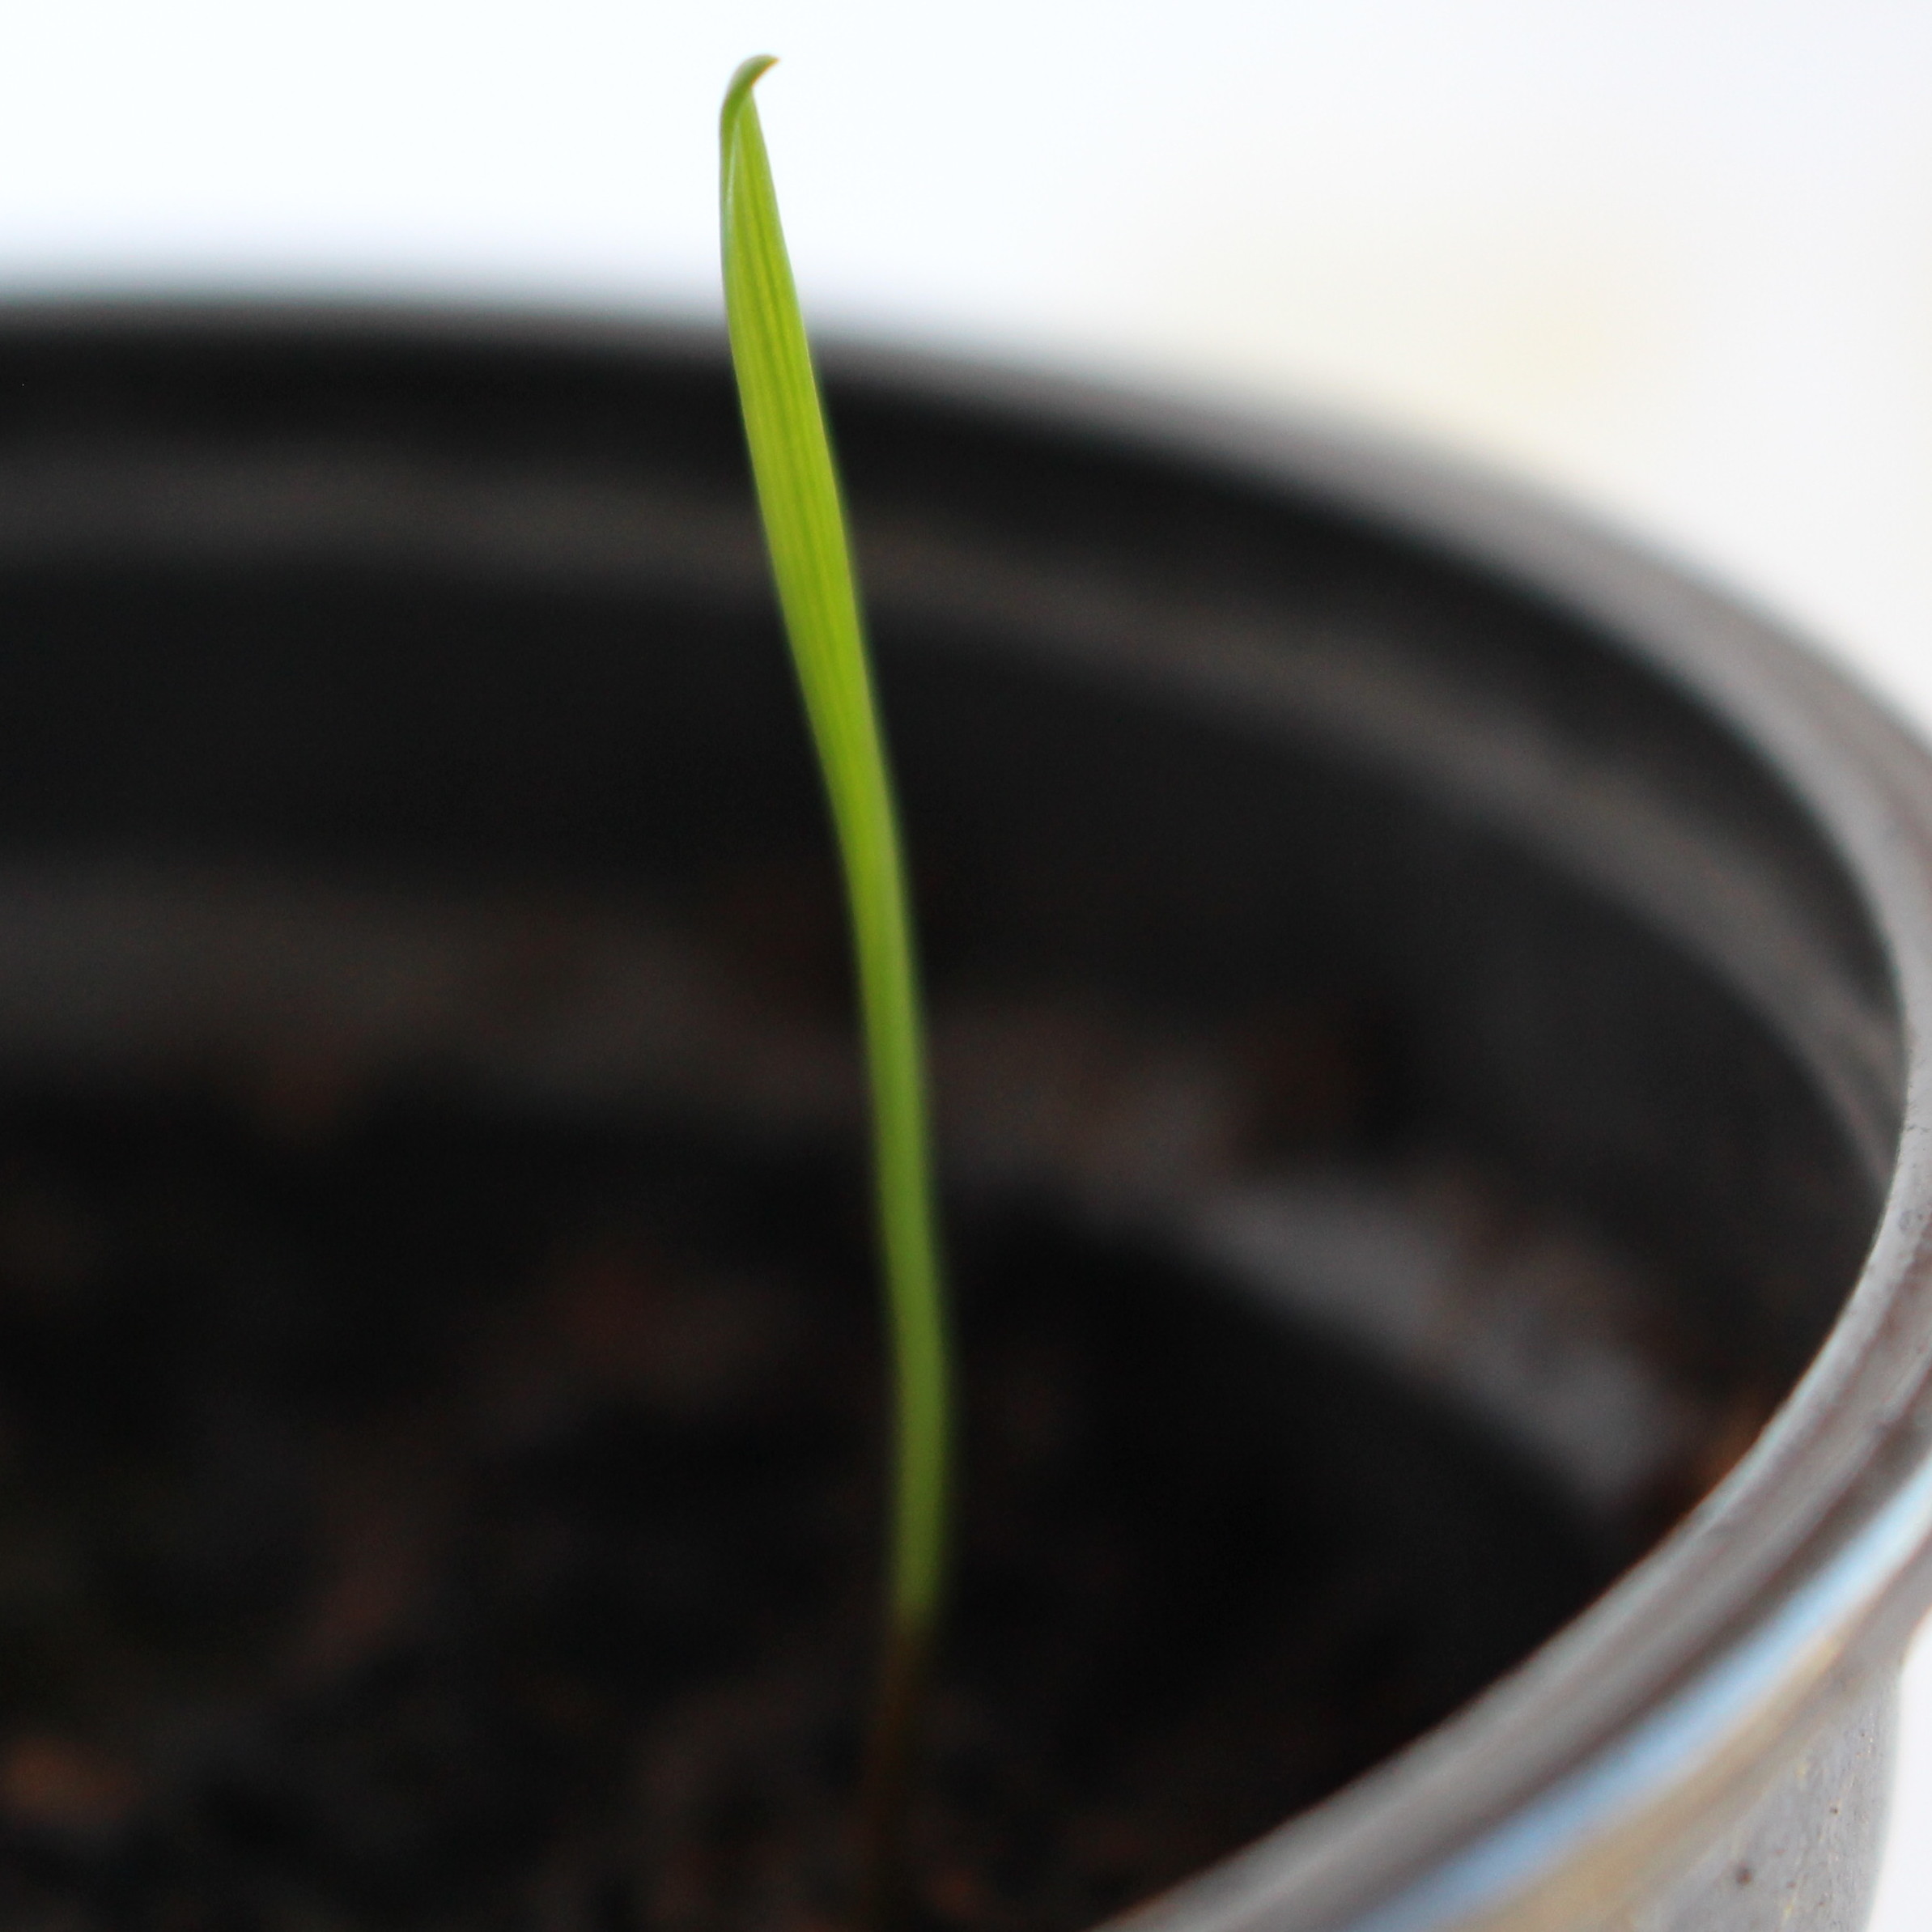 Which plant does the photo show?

Lolium multiflorum
